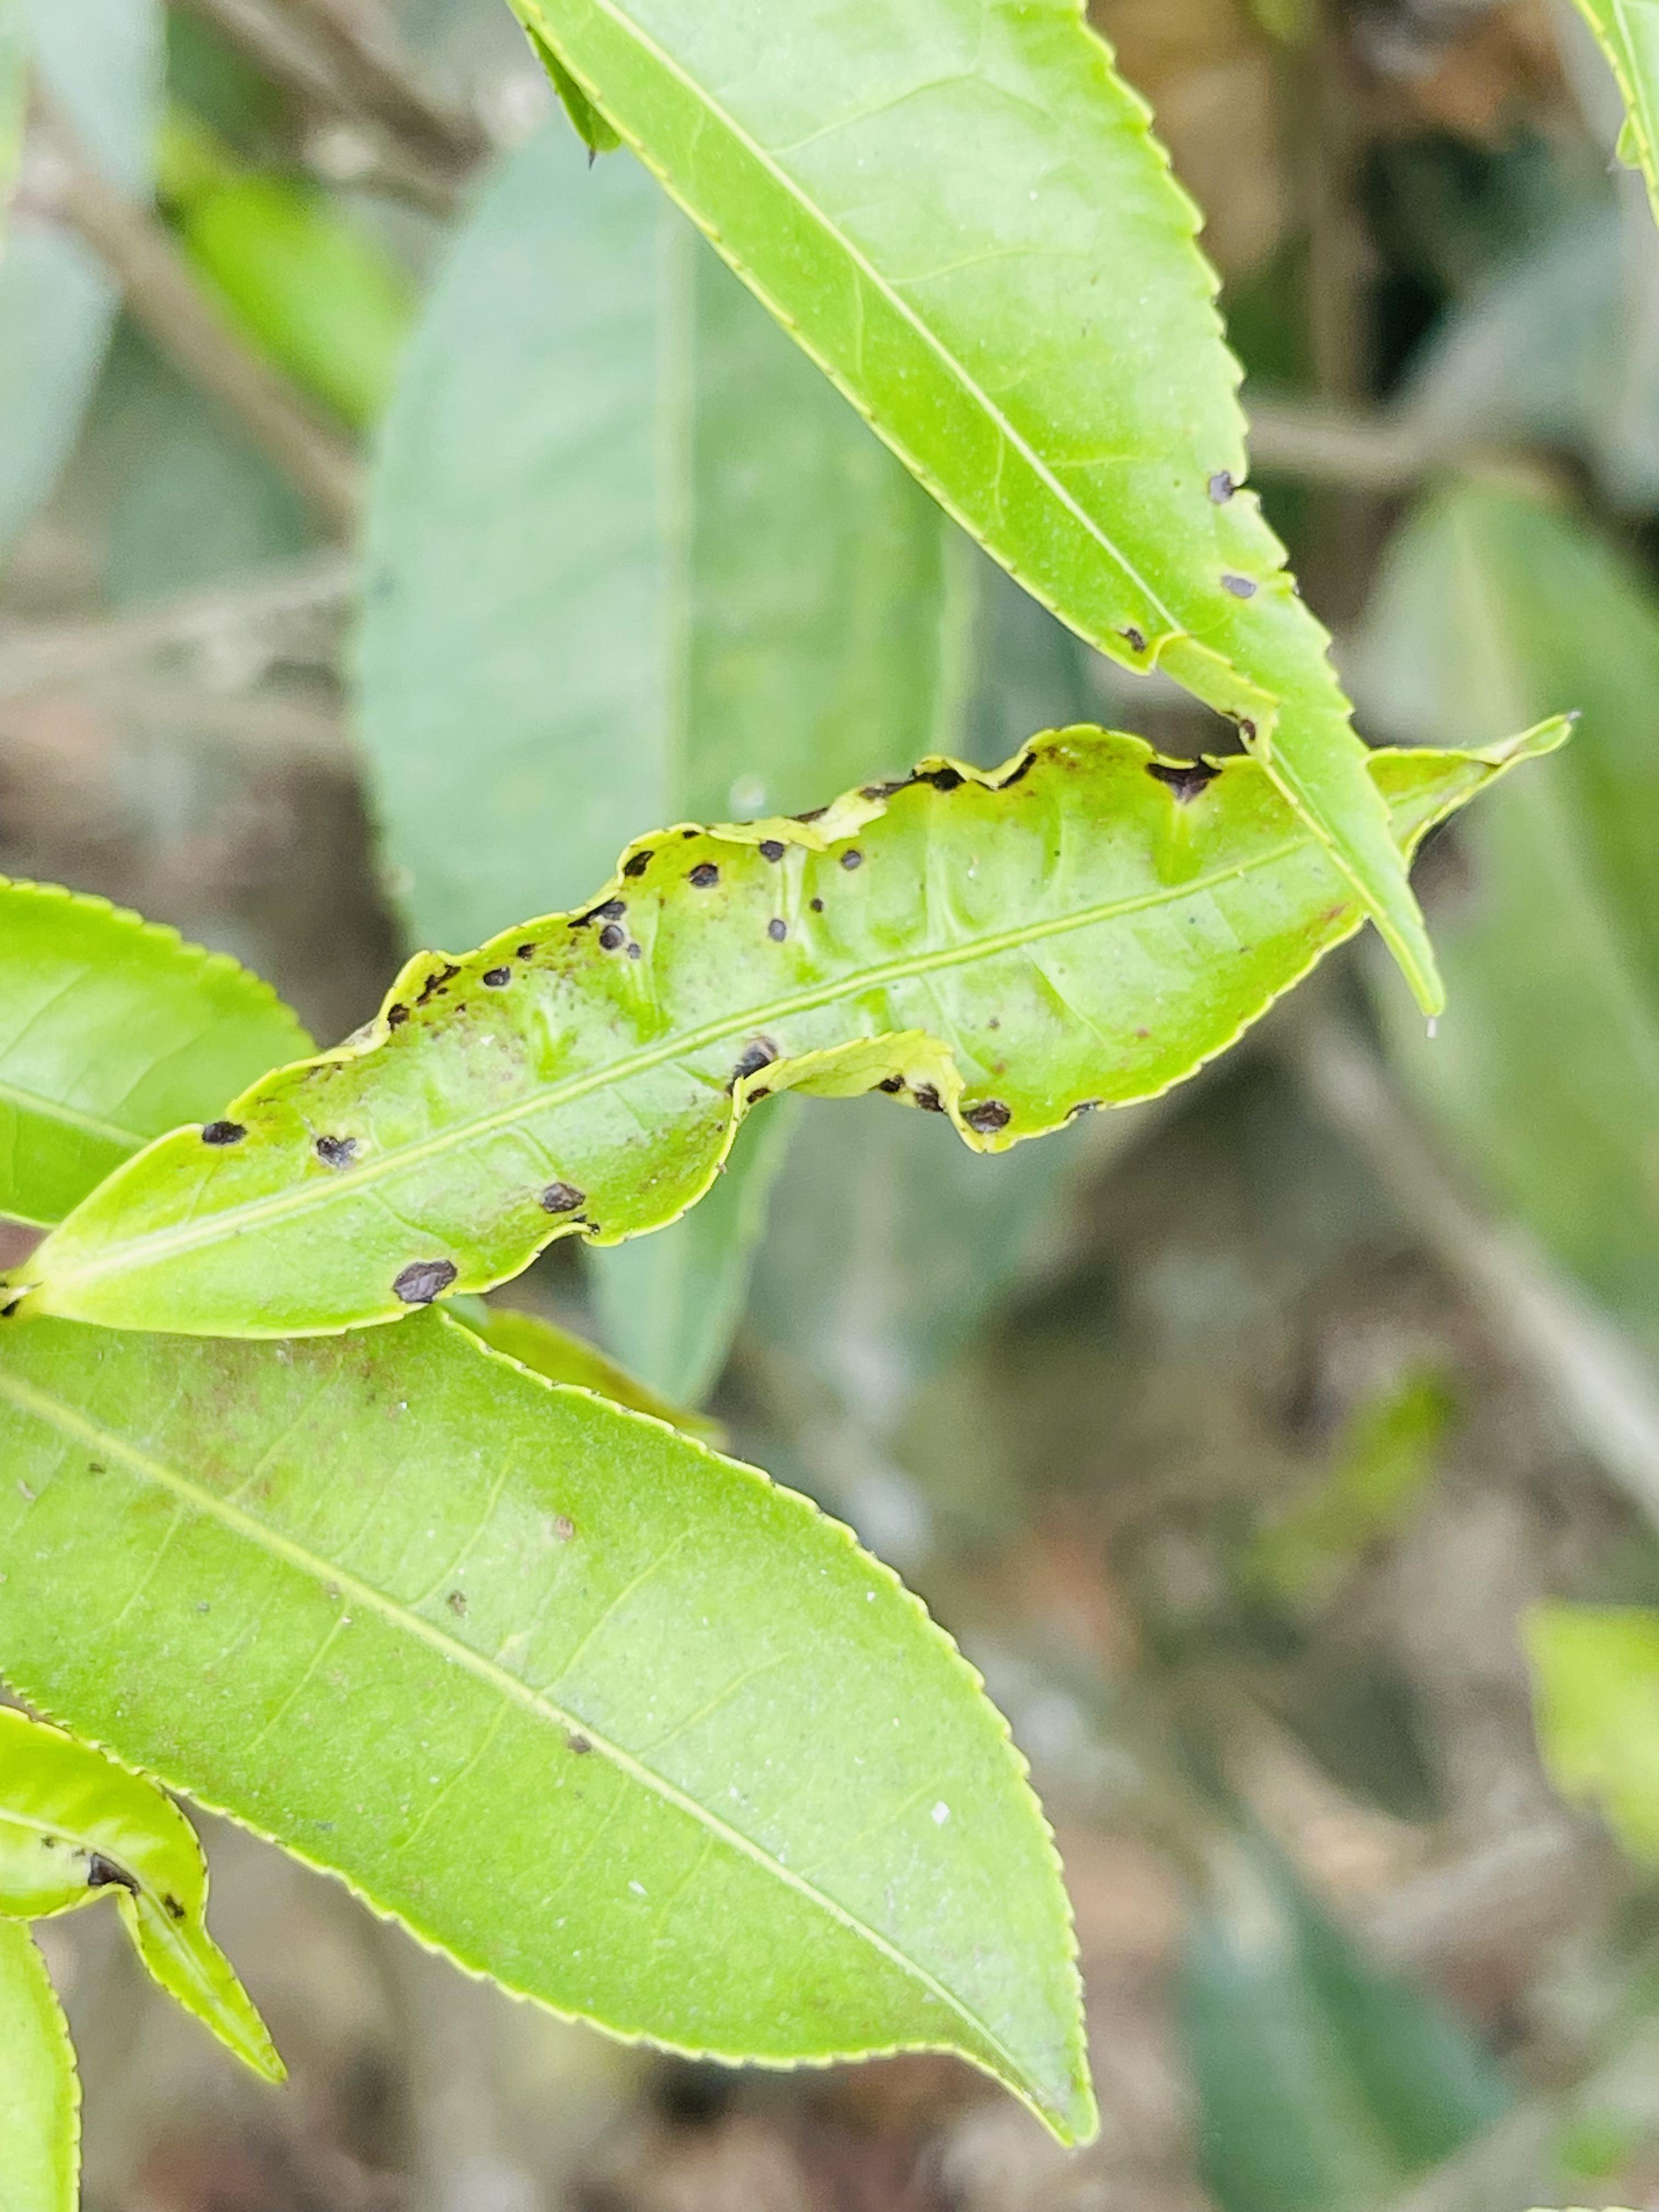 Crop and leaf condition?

tea, helopeltis
